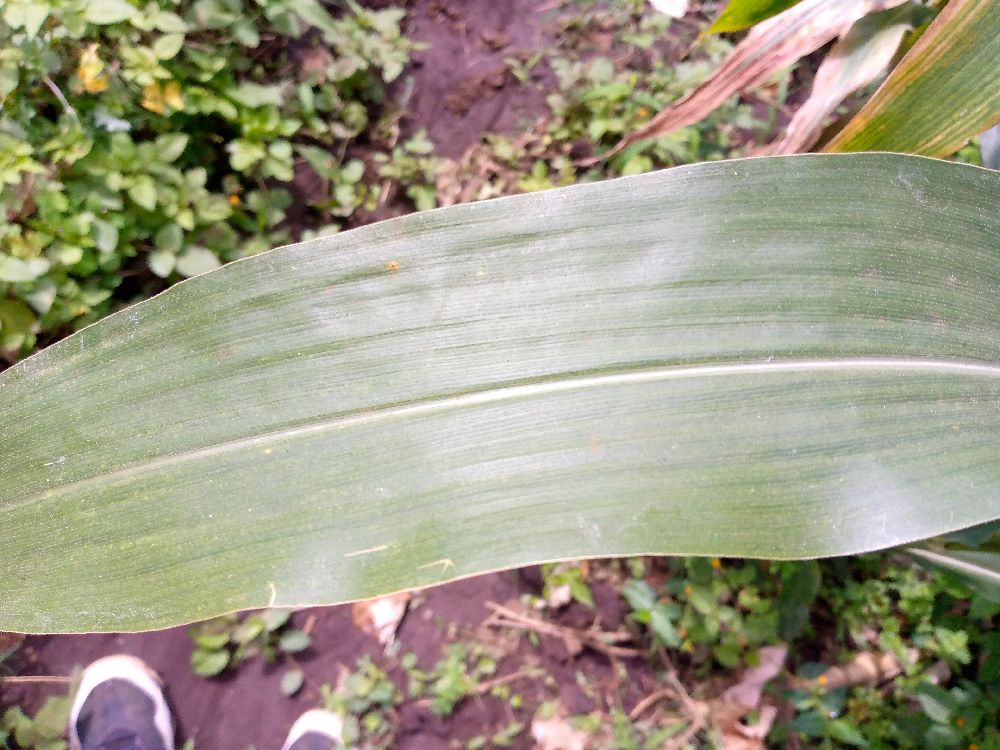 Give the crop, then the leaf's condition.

maize, healthy
